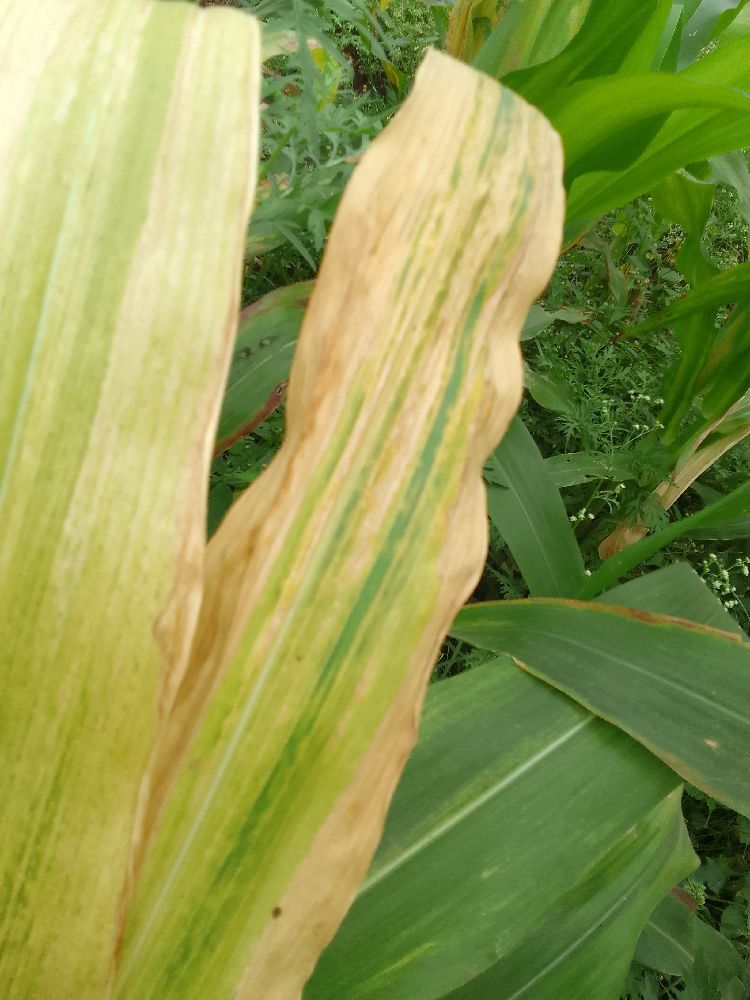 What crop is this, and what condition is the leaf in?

maize, maize lethal necrosis
